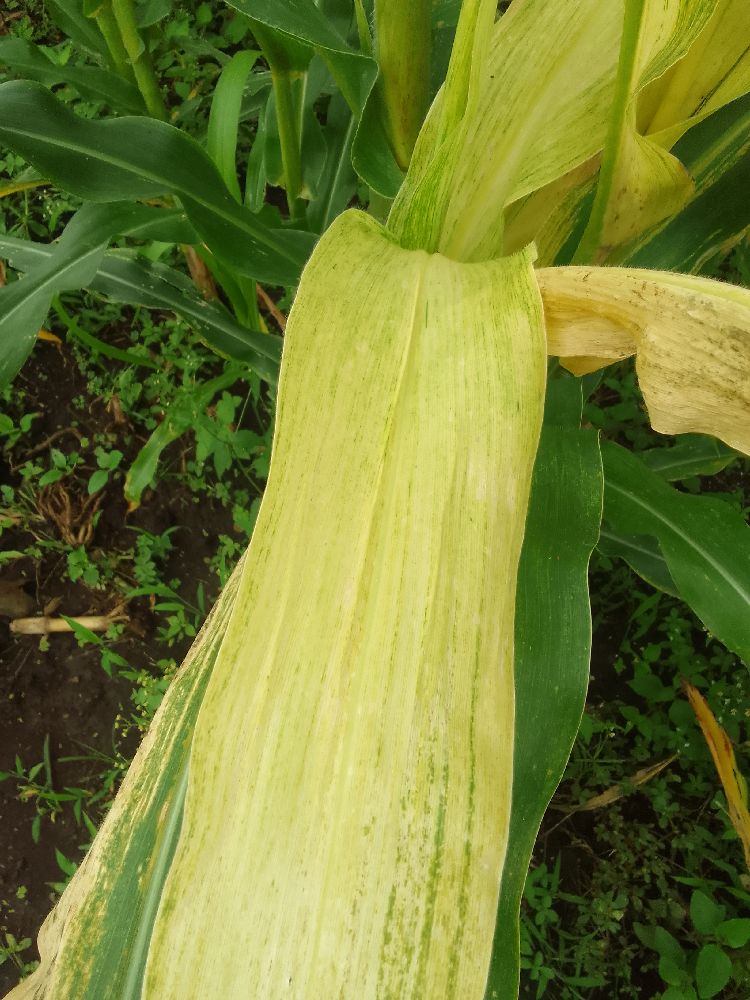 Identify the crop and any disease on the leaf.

maize, maize lethal necrosis
